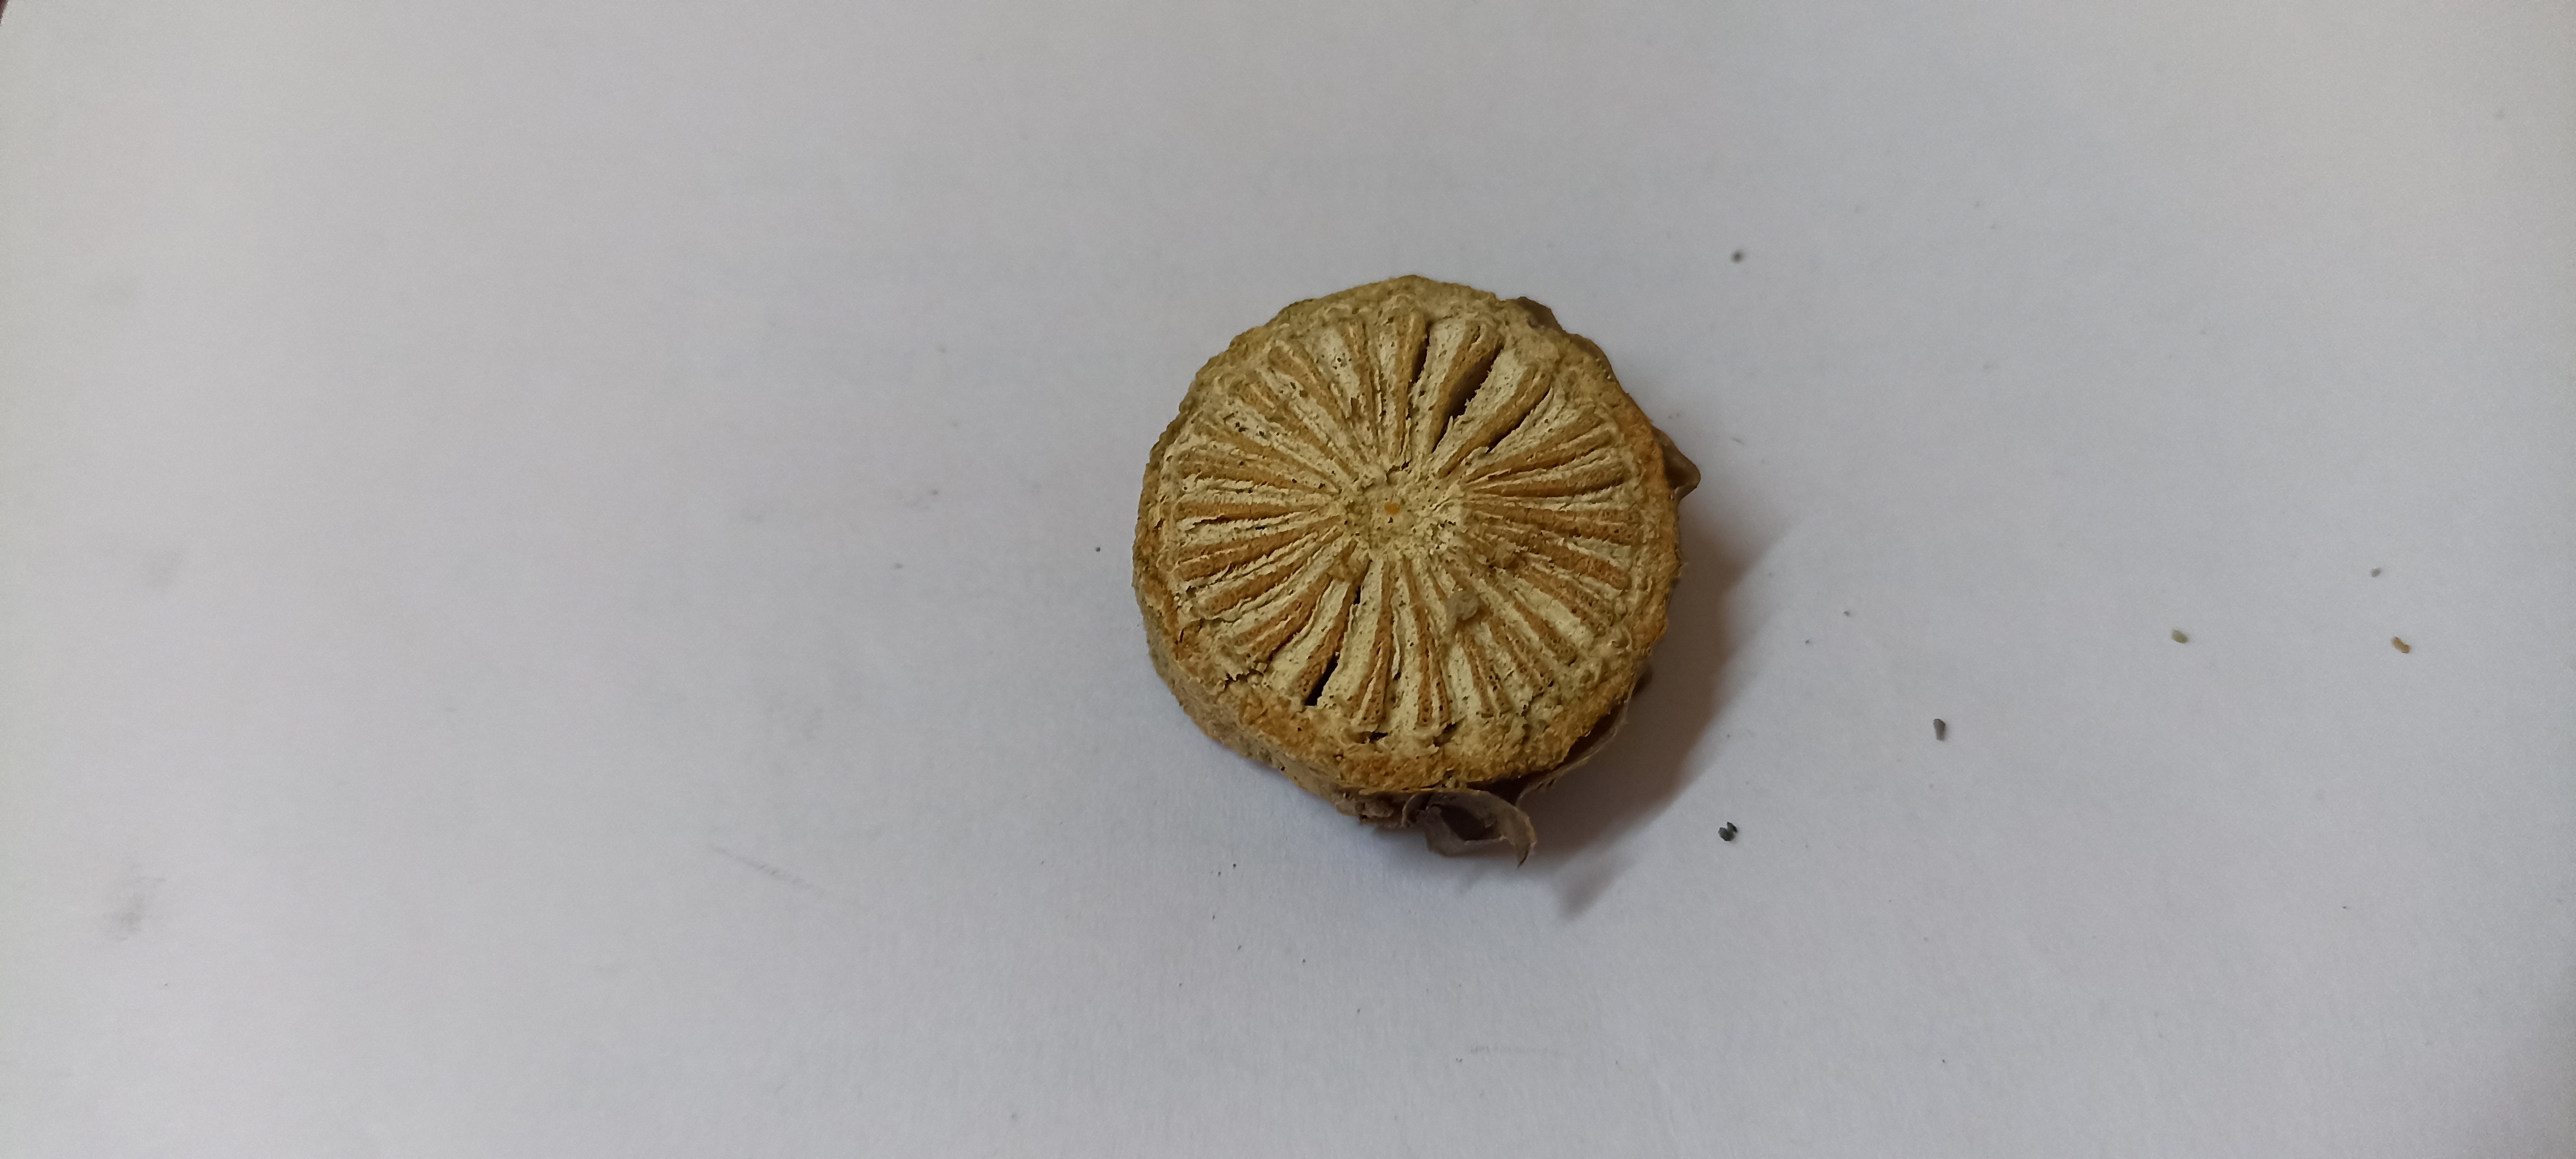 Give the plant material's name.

gulvel
